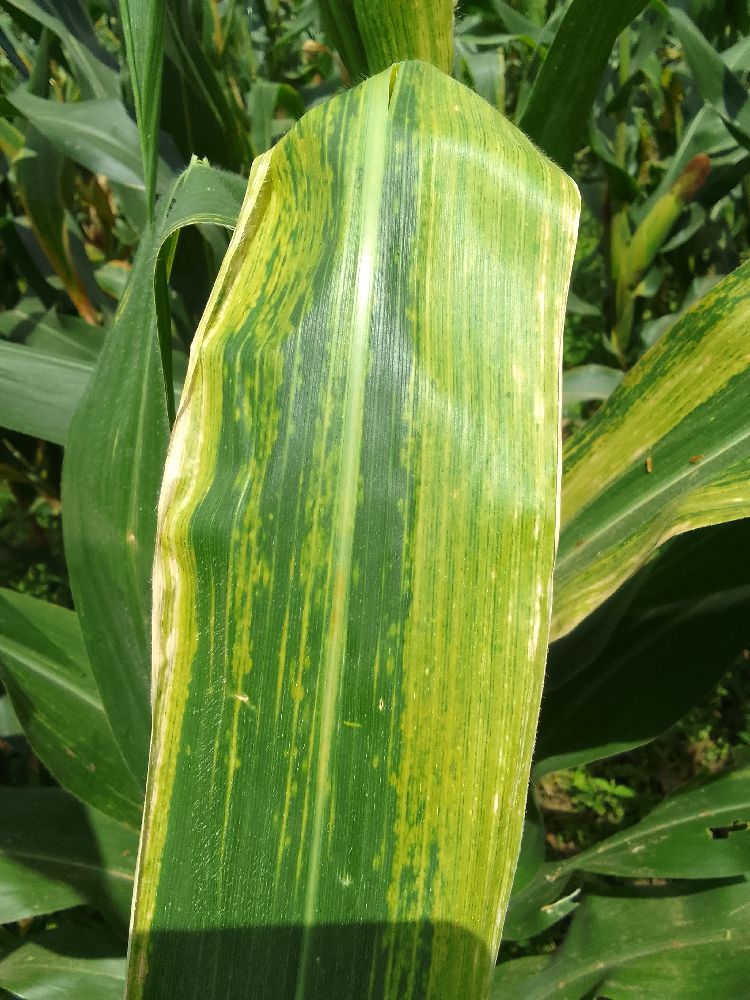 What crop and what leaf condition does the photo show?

maize, maize lethal necrosis
